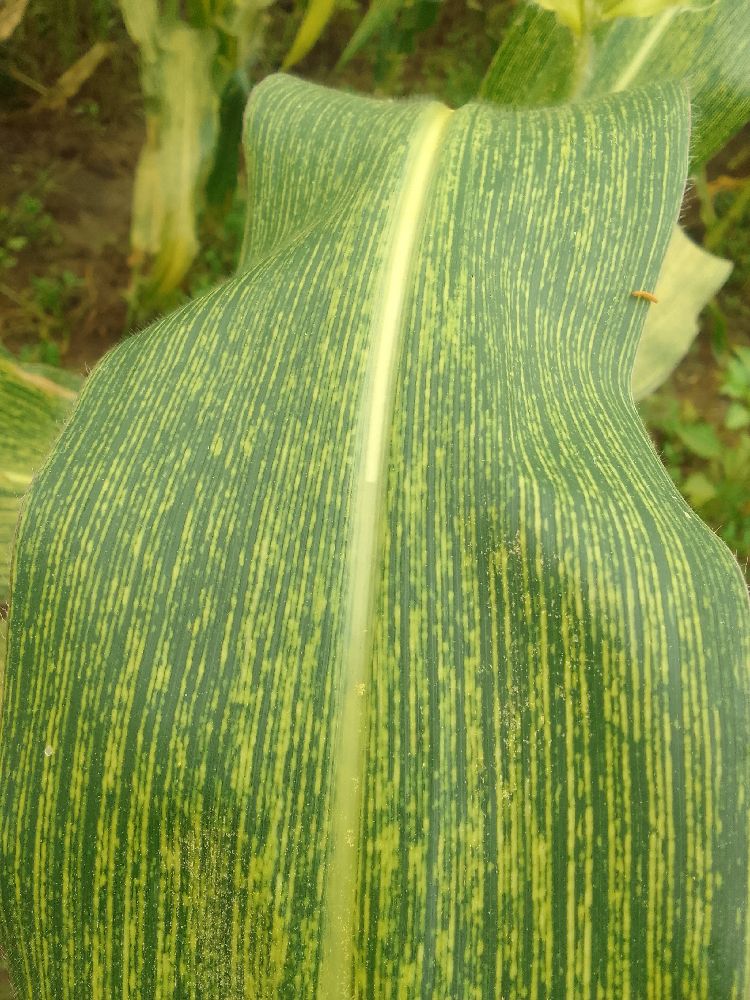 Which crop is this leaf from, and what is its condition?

maize, maize streak virus
